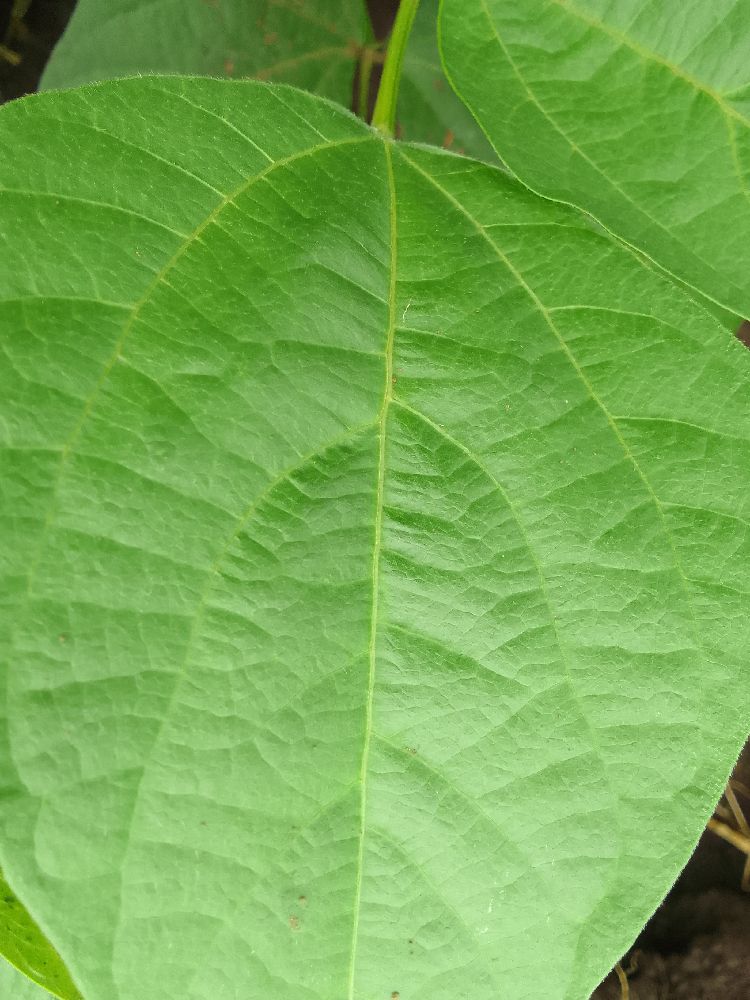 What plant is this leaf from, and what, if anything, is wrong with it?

common bean, healthy
